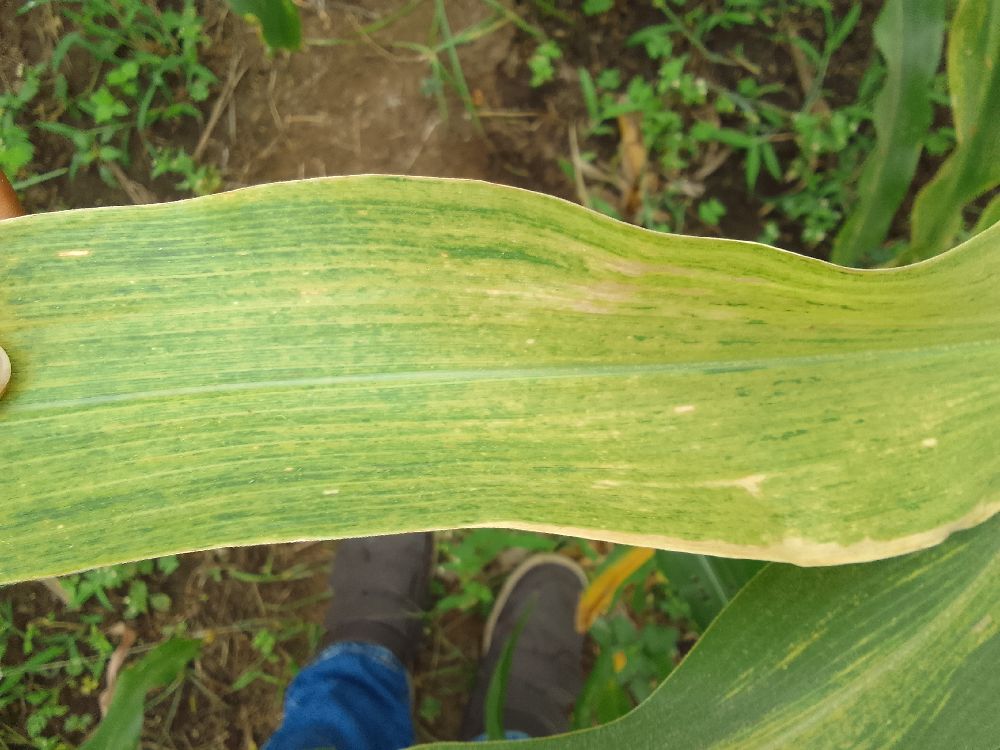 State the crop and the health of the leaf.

maize, maize lethal necrosis
